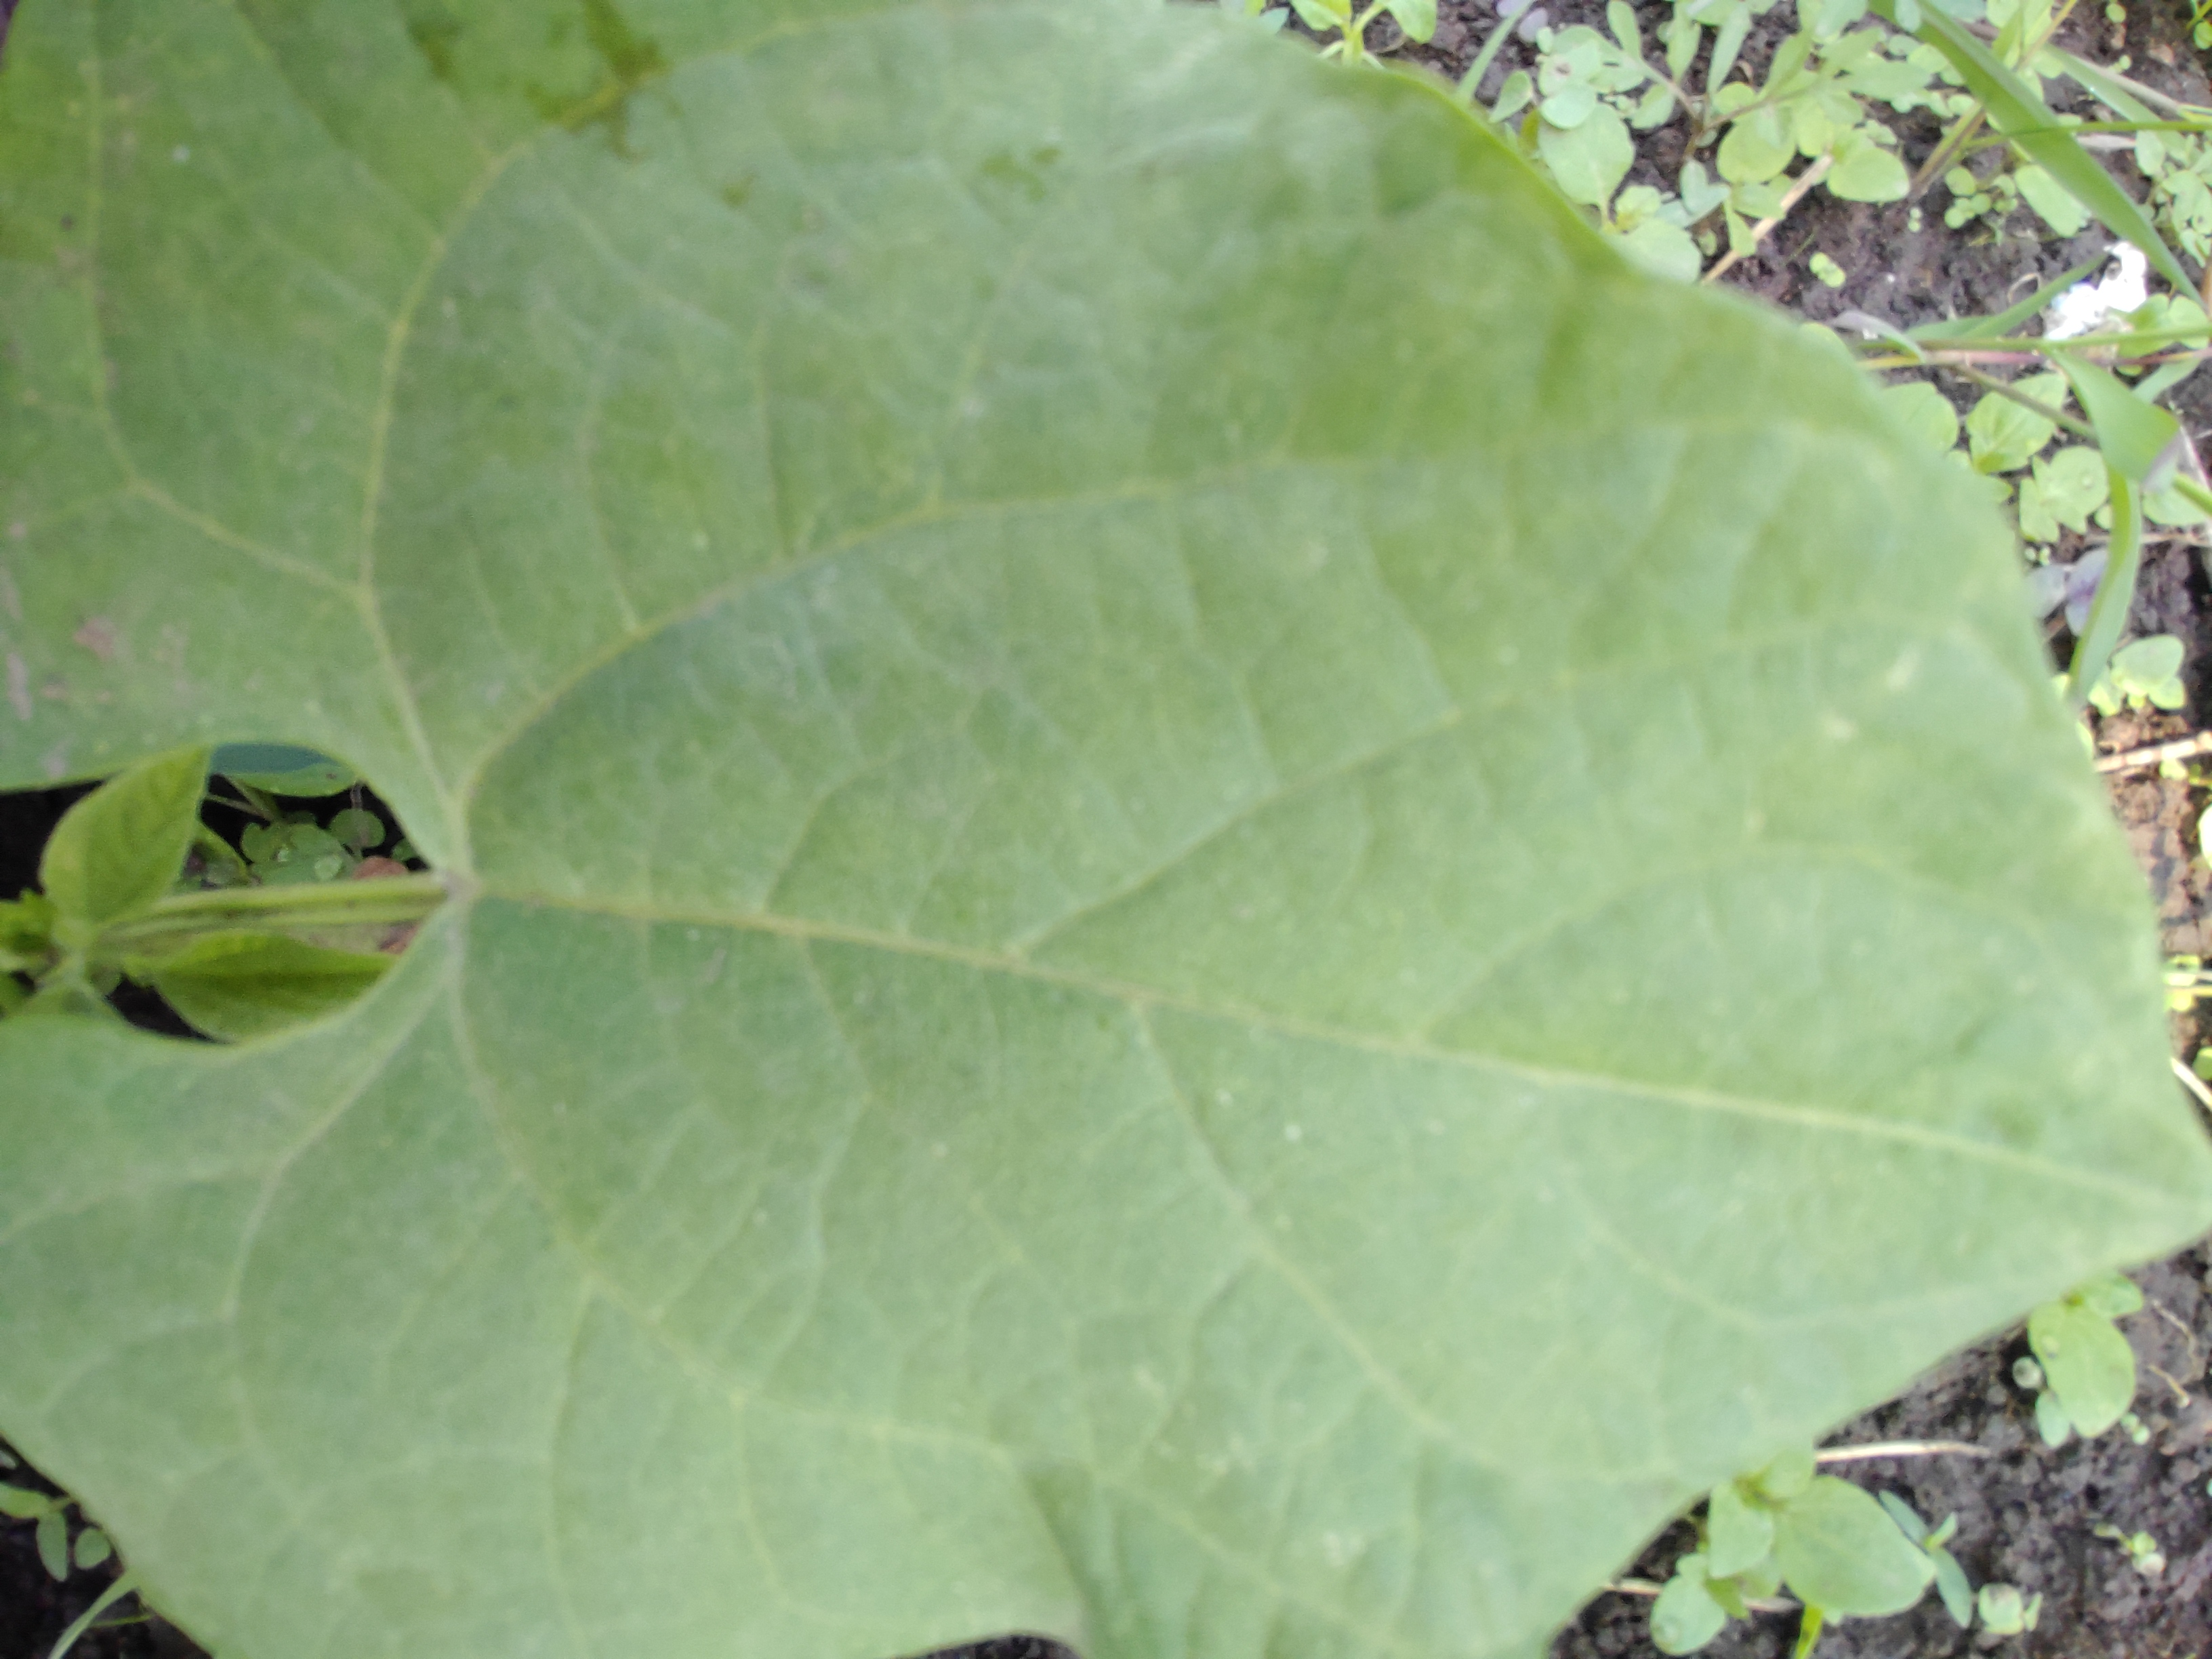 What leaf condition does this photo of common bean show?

healthy
